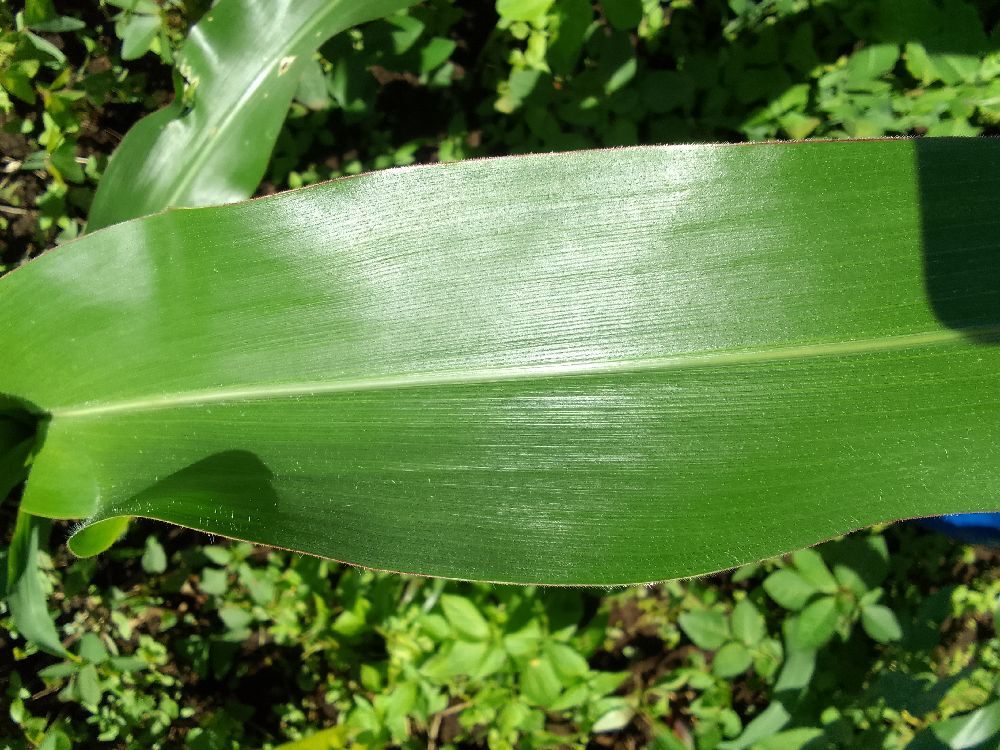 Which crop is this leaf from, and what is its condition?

maize, healthy
